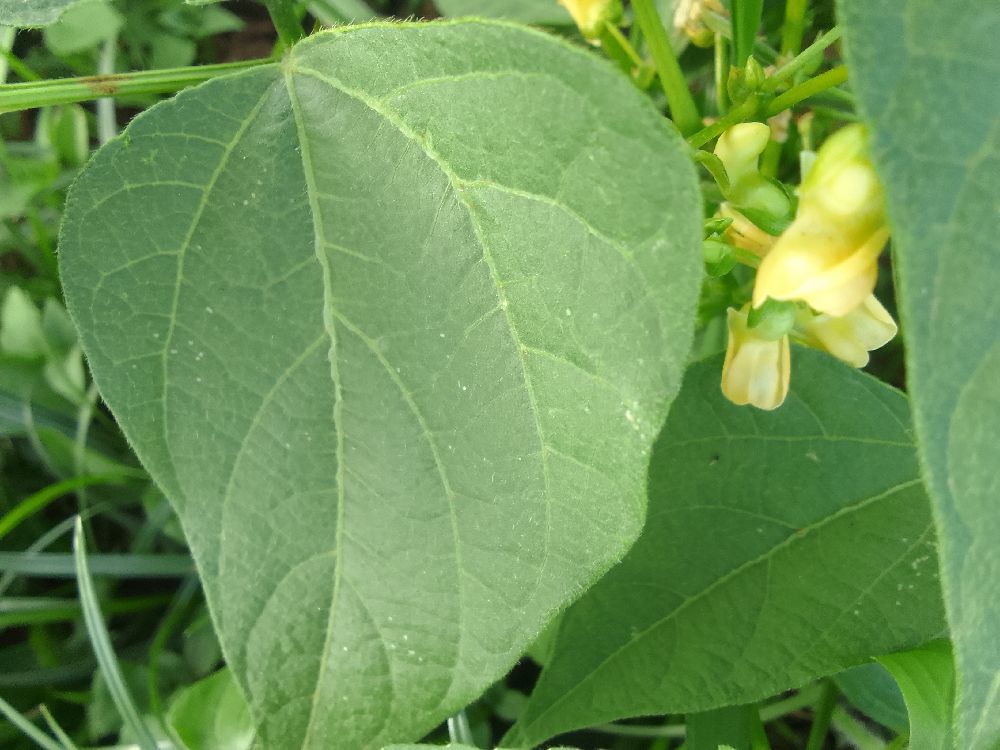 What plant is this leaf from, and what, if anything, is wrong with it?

common bean, healthy
